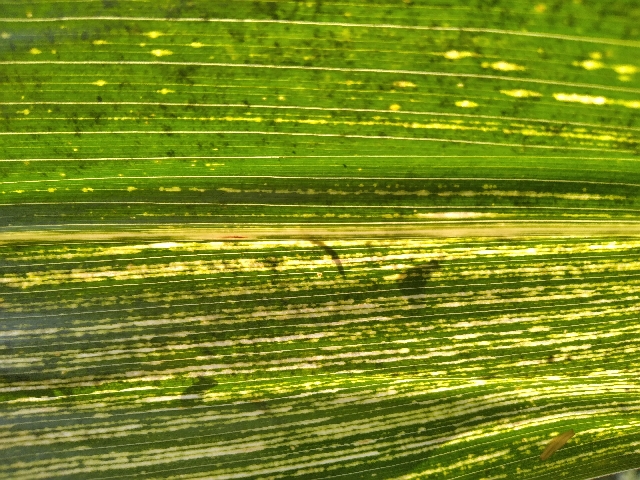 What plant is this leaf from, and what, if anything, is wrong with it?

maize, maize streak virus
